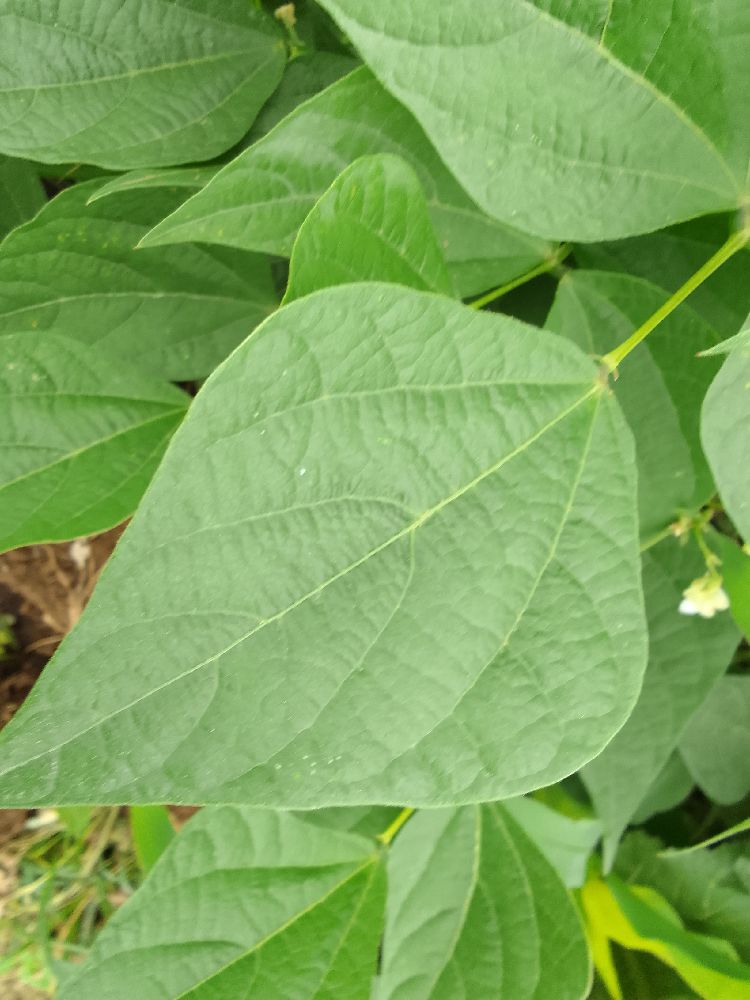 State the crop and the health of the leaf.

common bean, healthy
